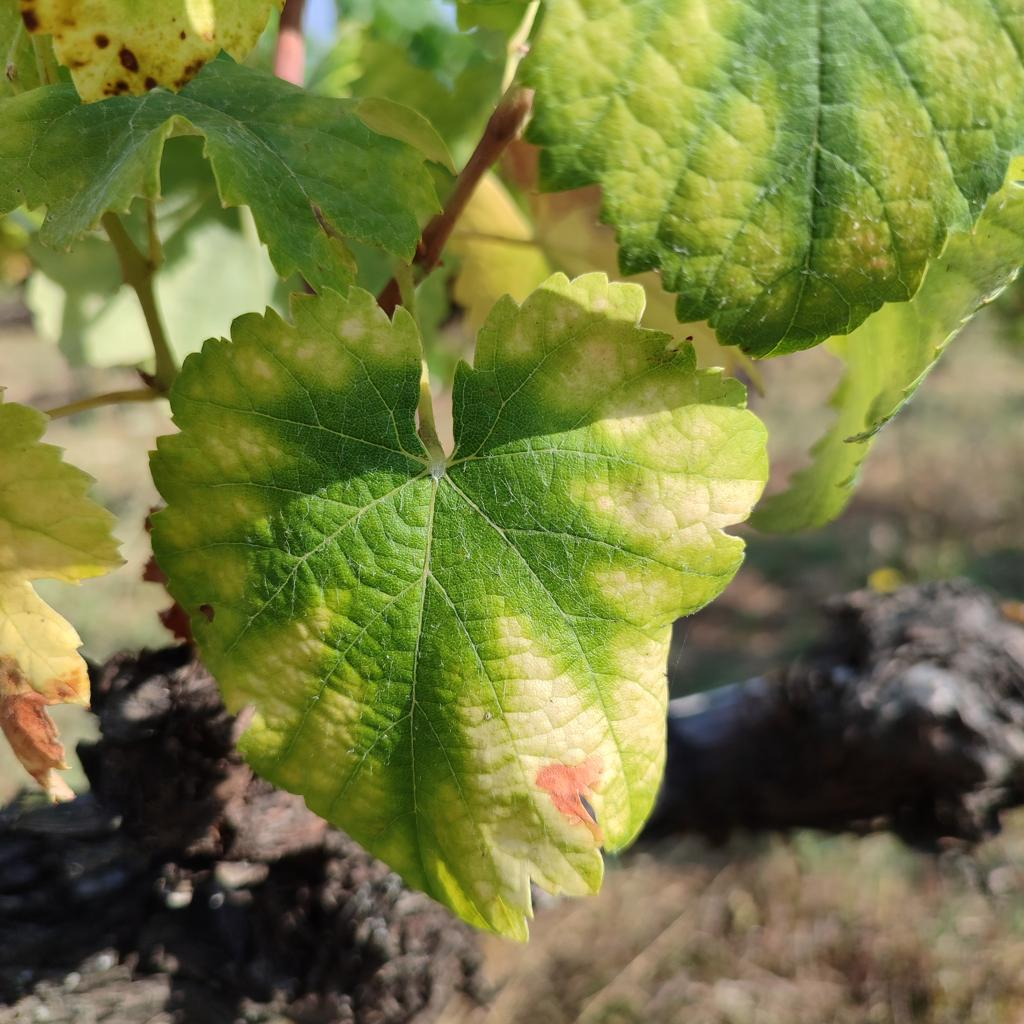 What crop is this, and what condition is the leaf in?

grapevine, esca complex
